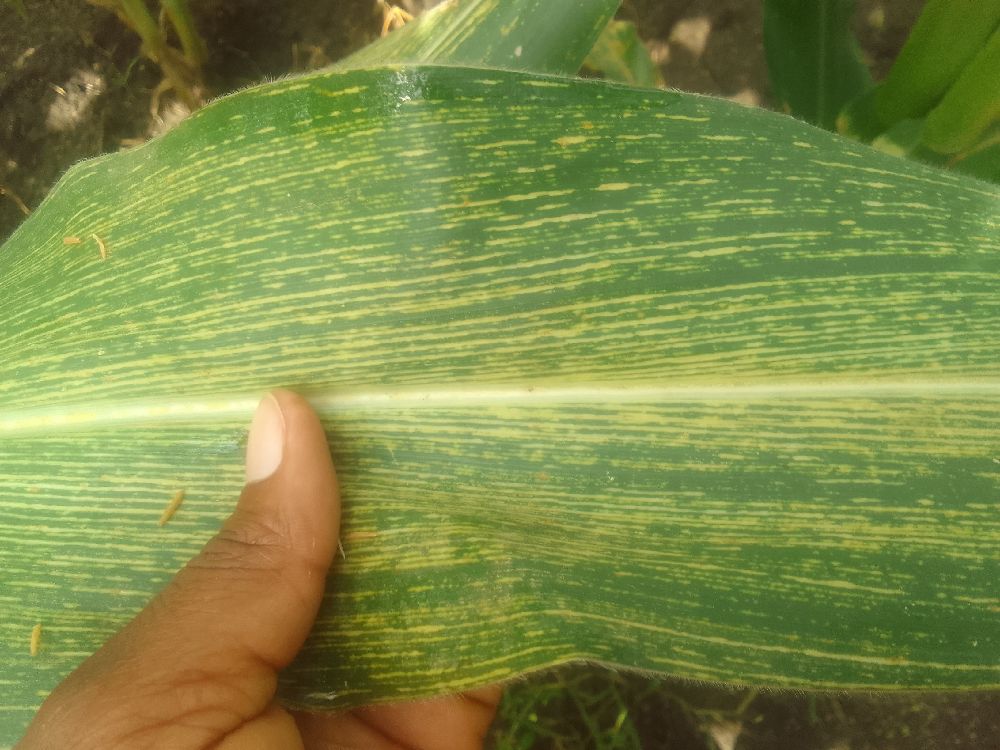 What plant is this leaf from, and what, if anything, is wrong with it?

maize, maize streak virus
